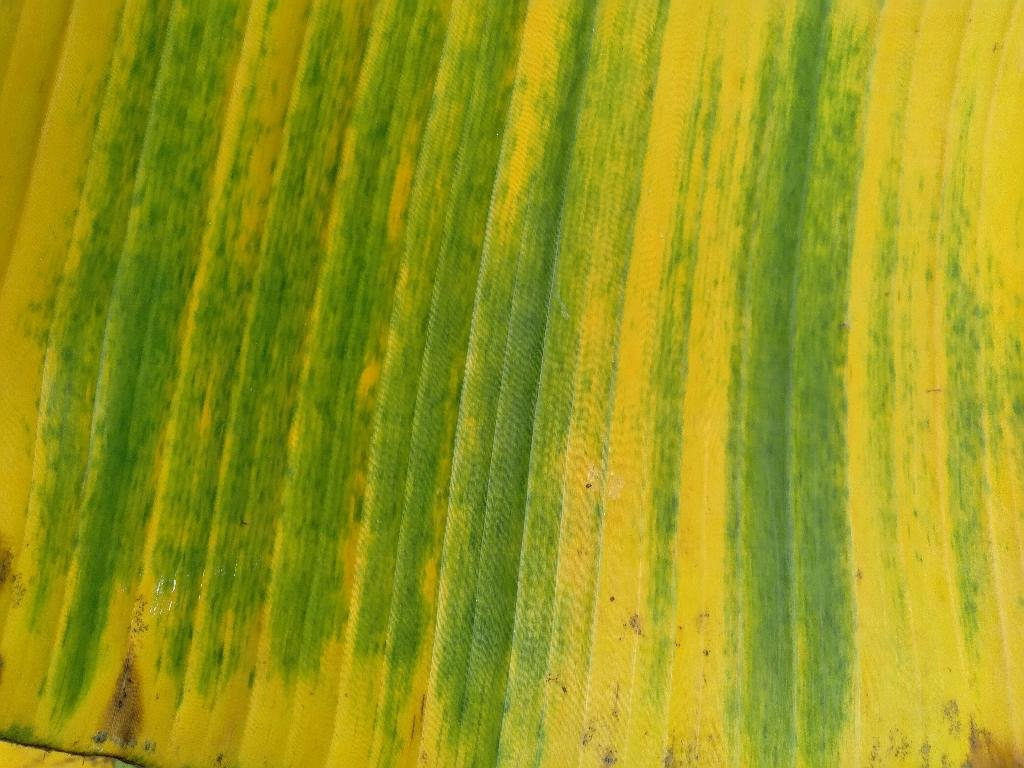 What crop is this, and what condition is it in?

banana, fusarium wilt race 1
